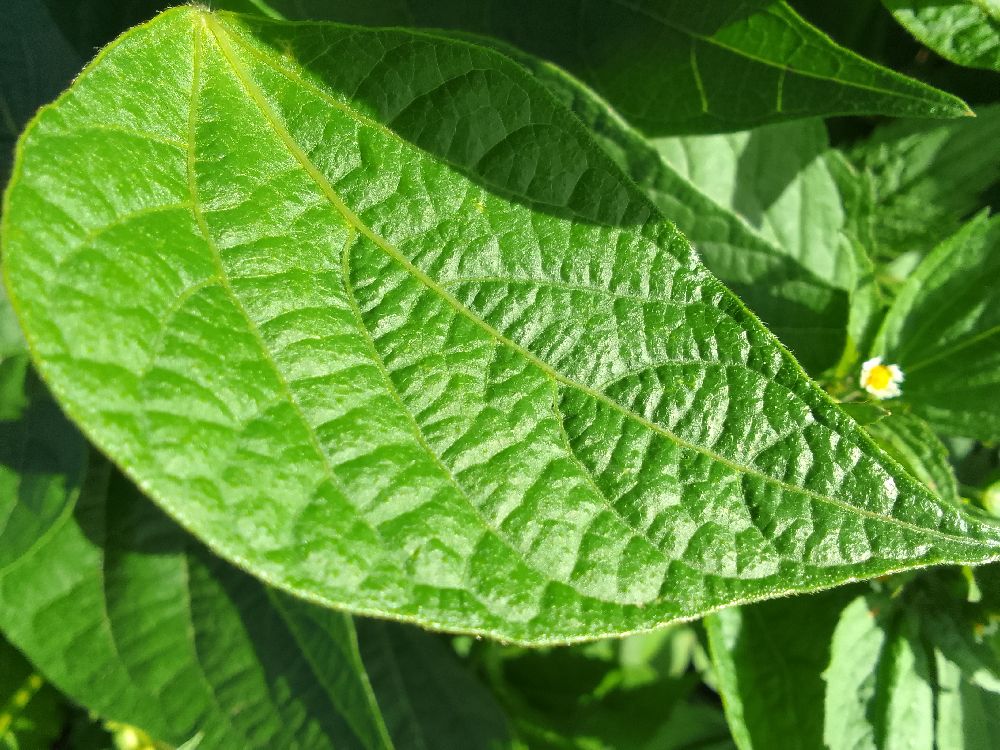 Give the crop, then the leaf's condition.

common bean, healthy
